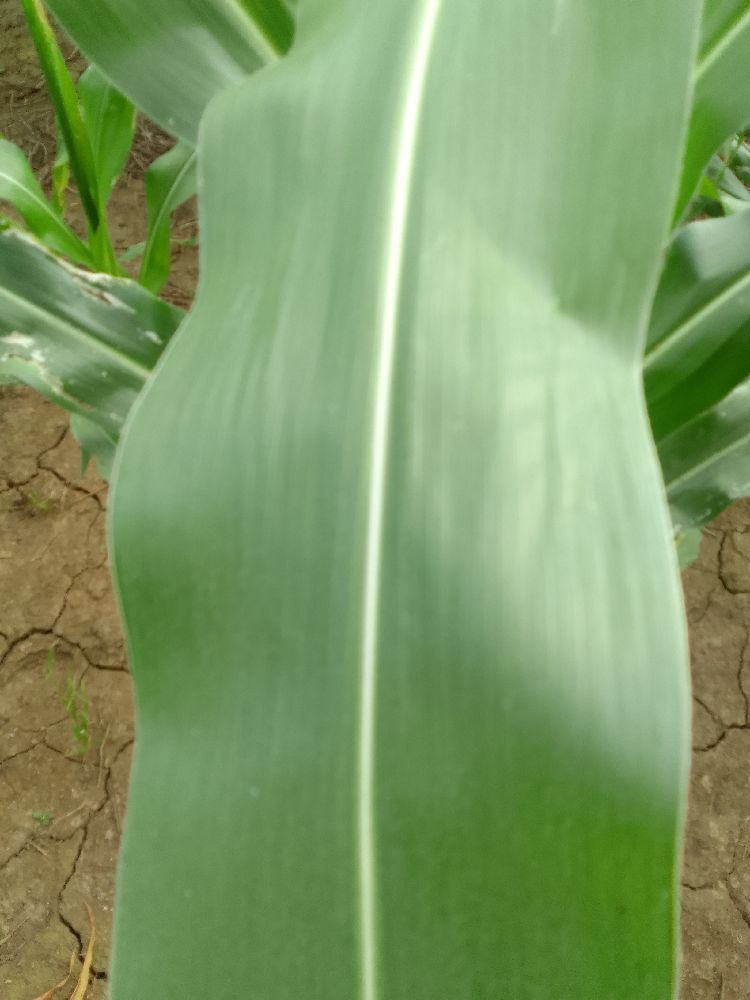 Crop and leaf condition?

maize, healthy
